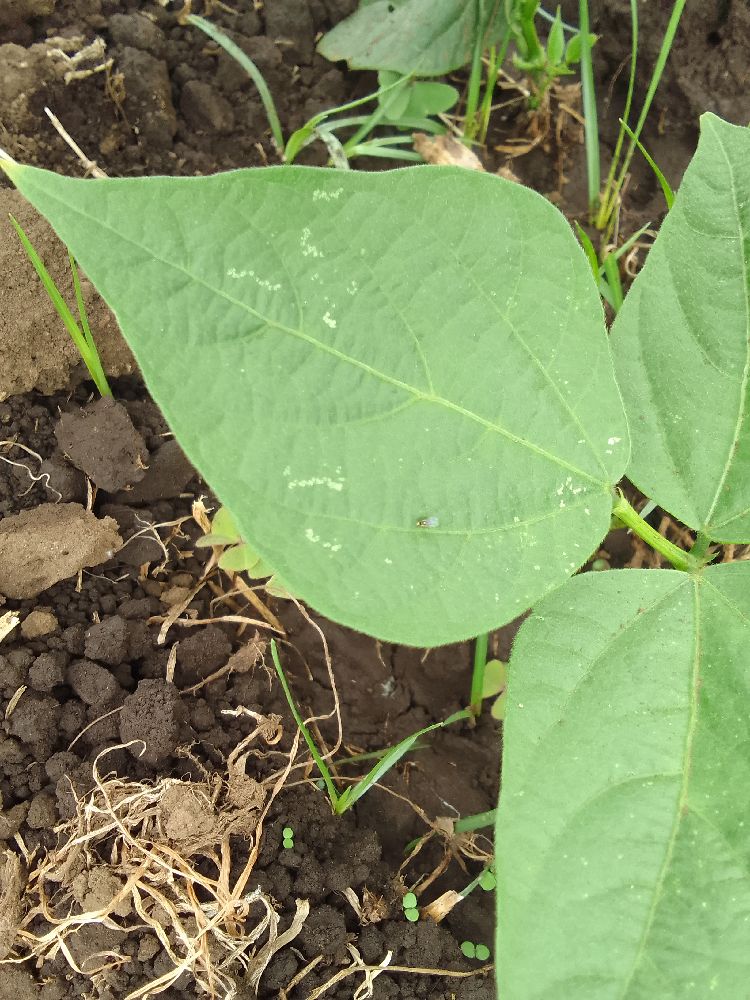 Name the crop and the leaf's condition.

common bean, healthy
